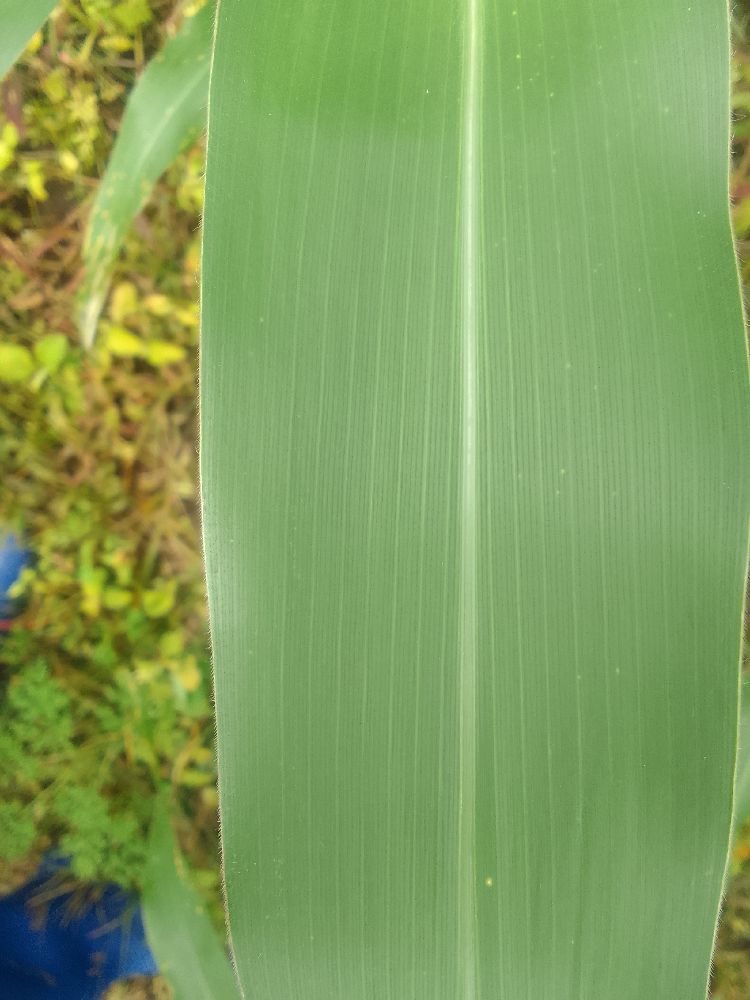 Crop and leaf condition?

maize, healthy
